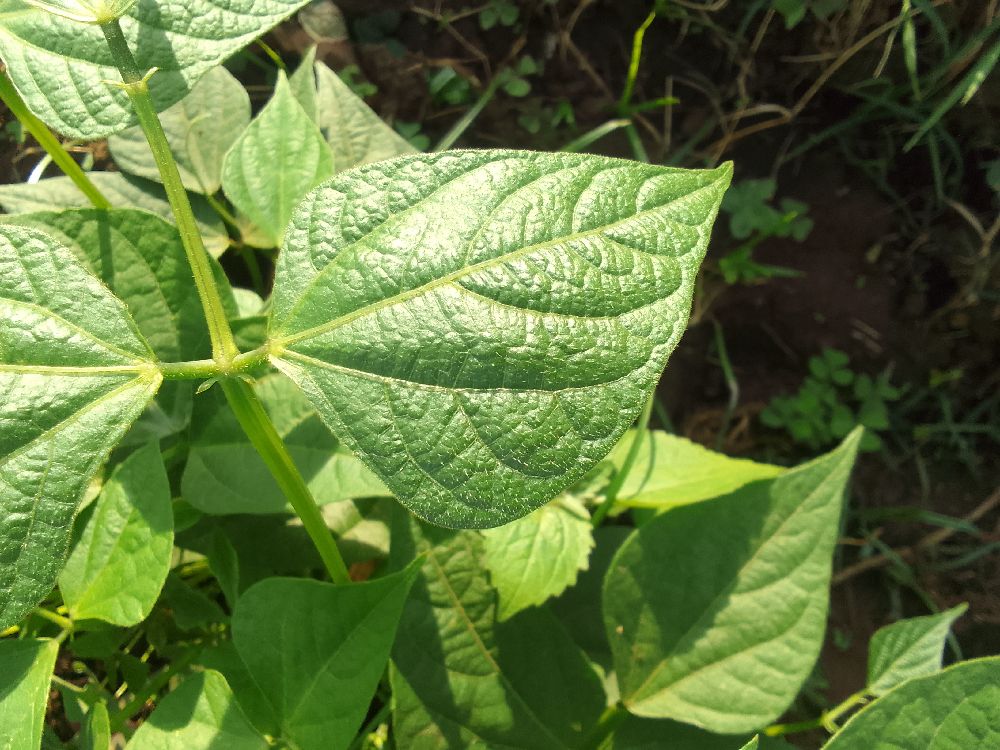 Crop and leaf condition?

common bean, healthy
